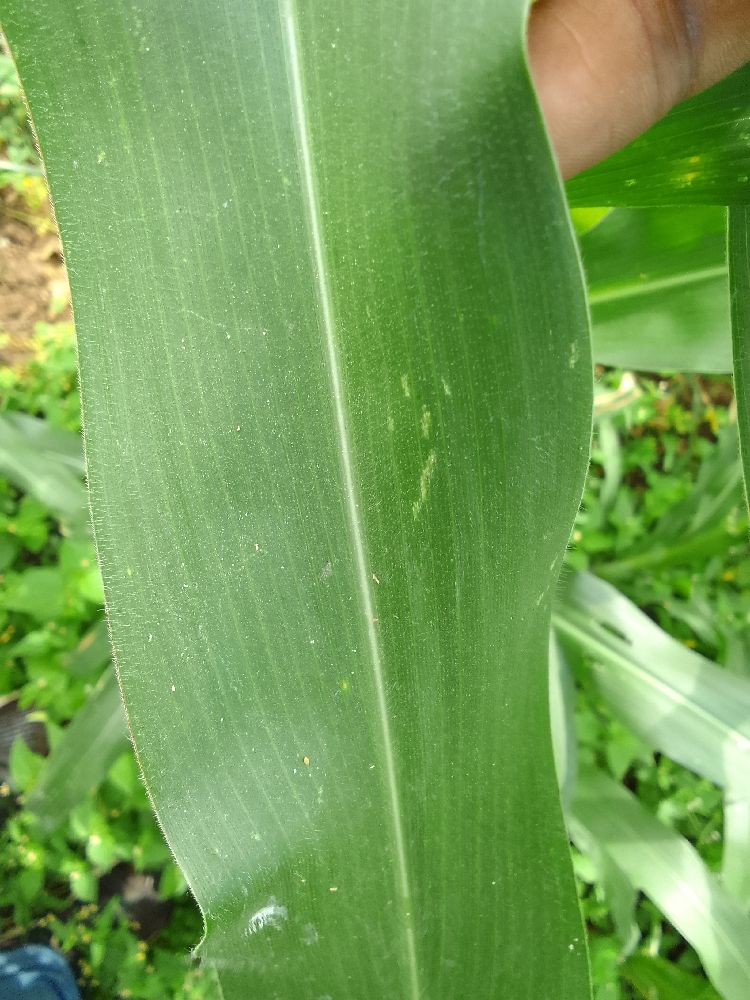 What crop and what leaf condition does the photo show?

maize, healthy
